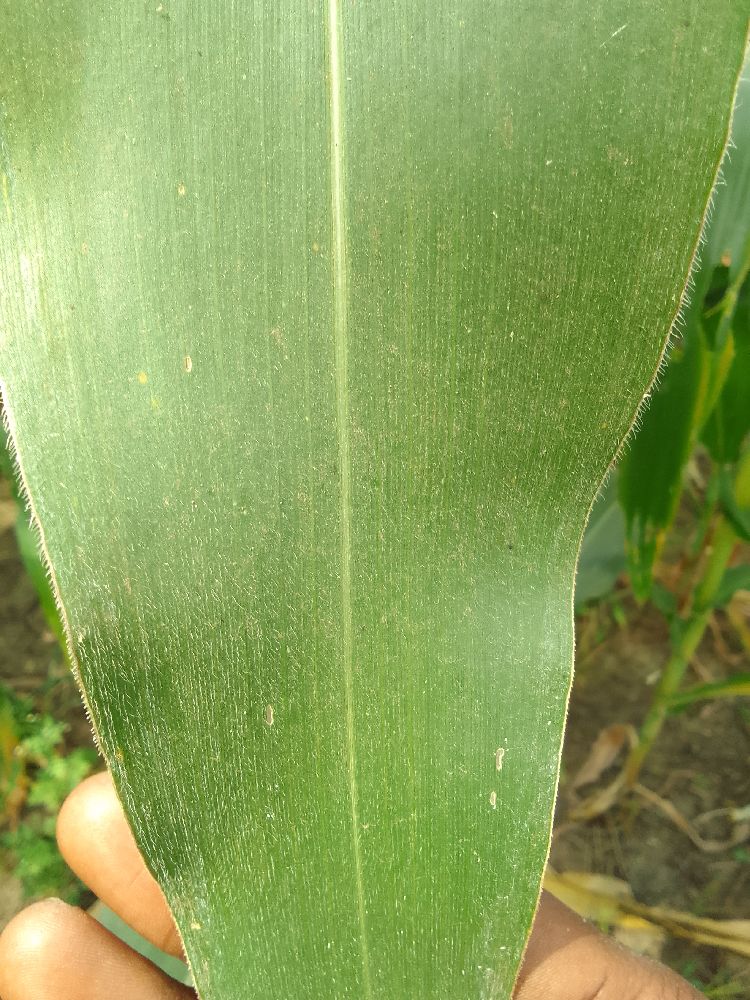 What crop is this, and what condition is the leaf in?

maize, healthy
